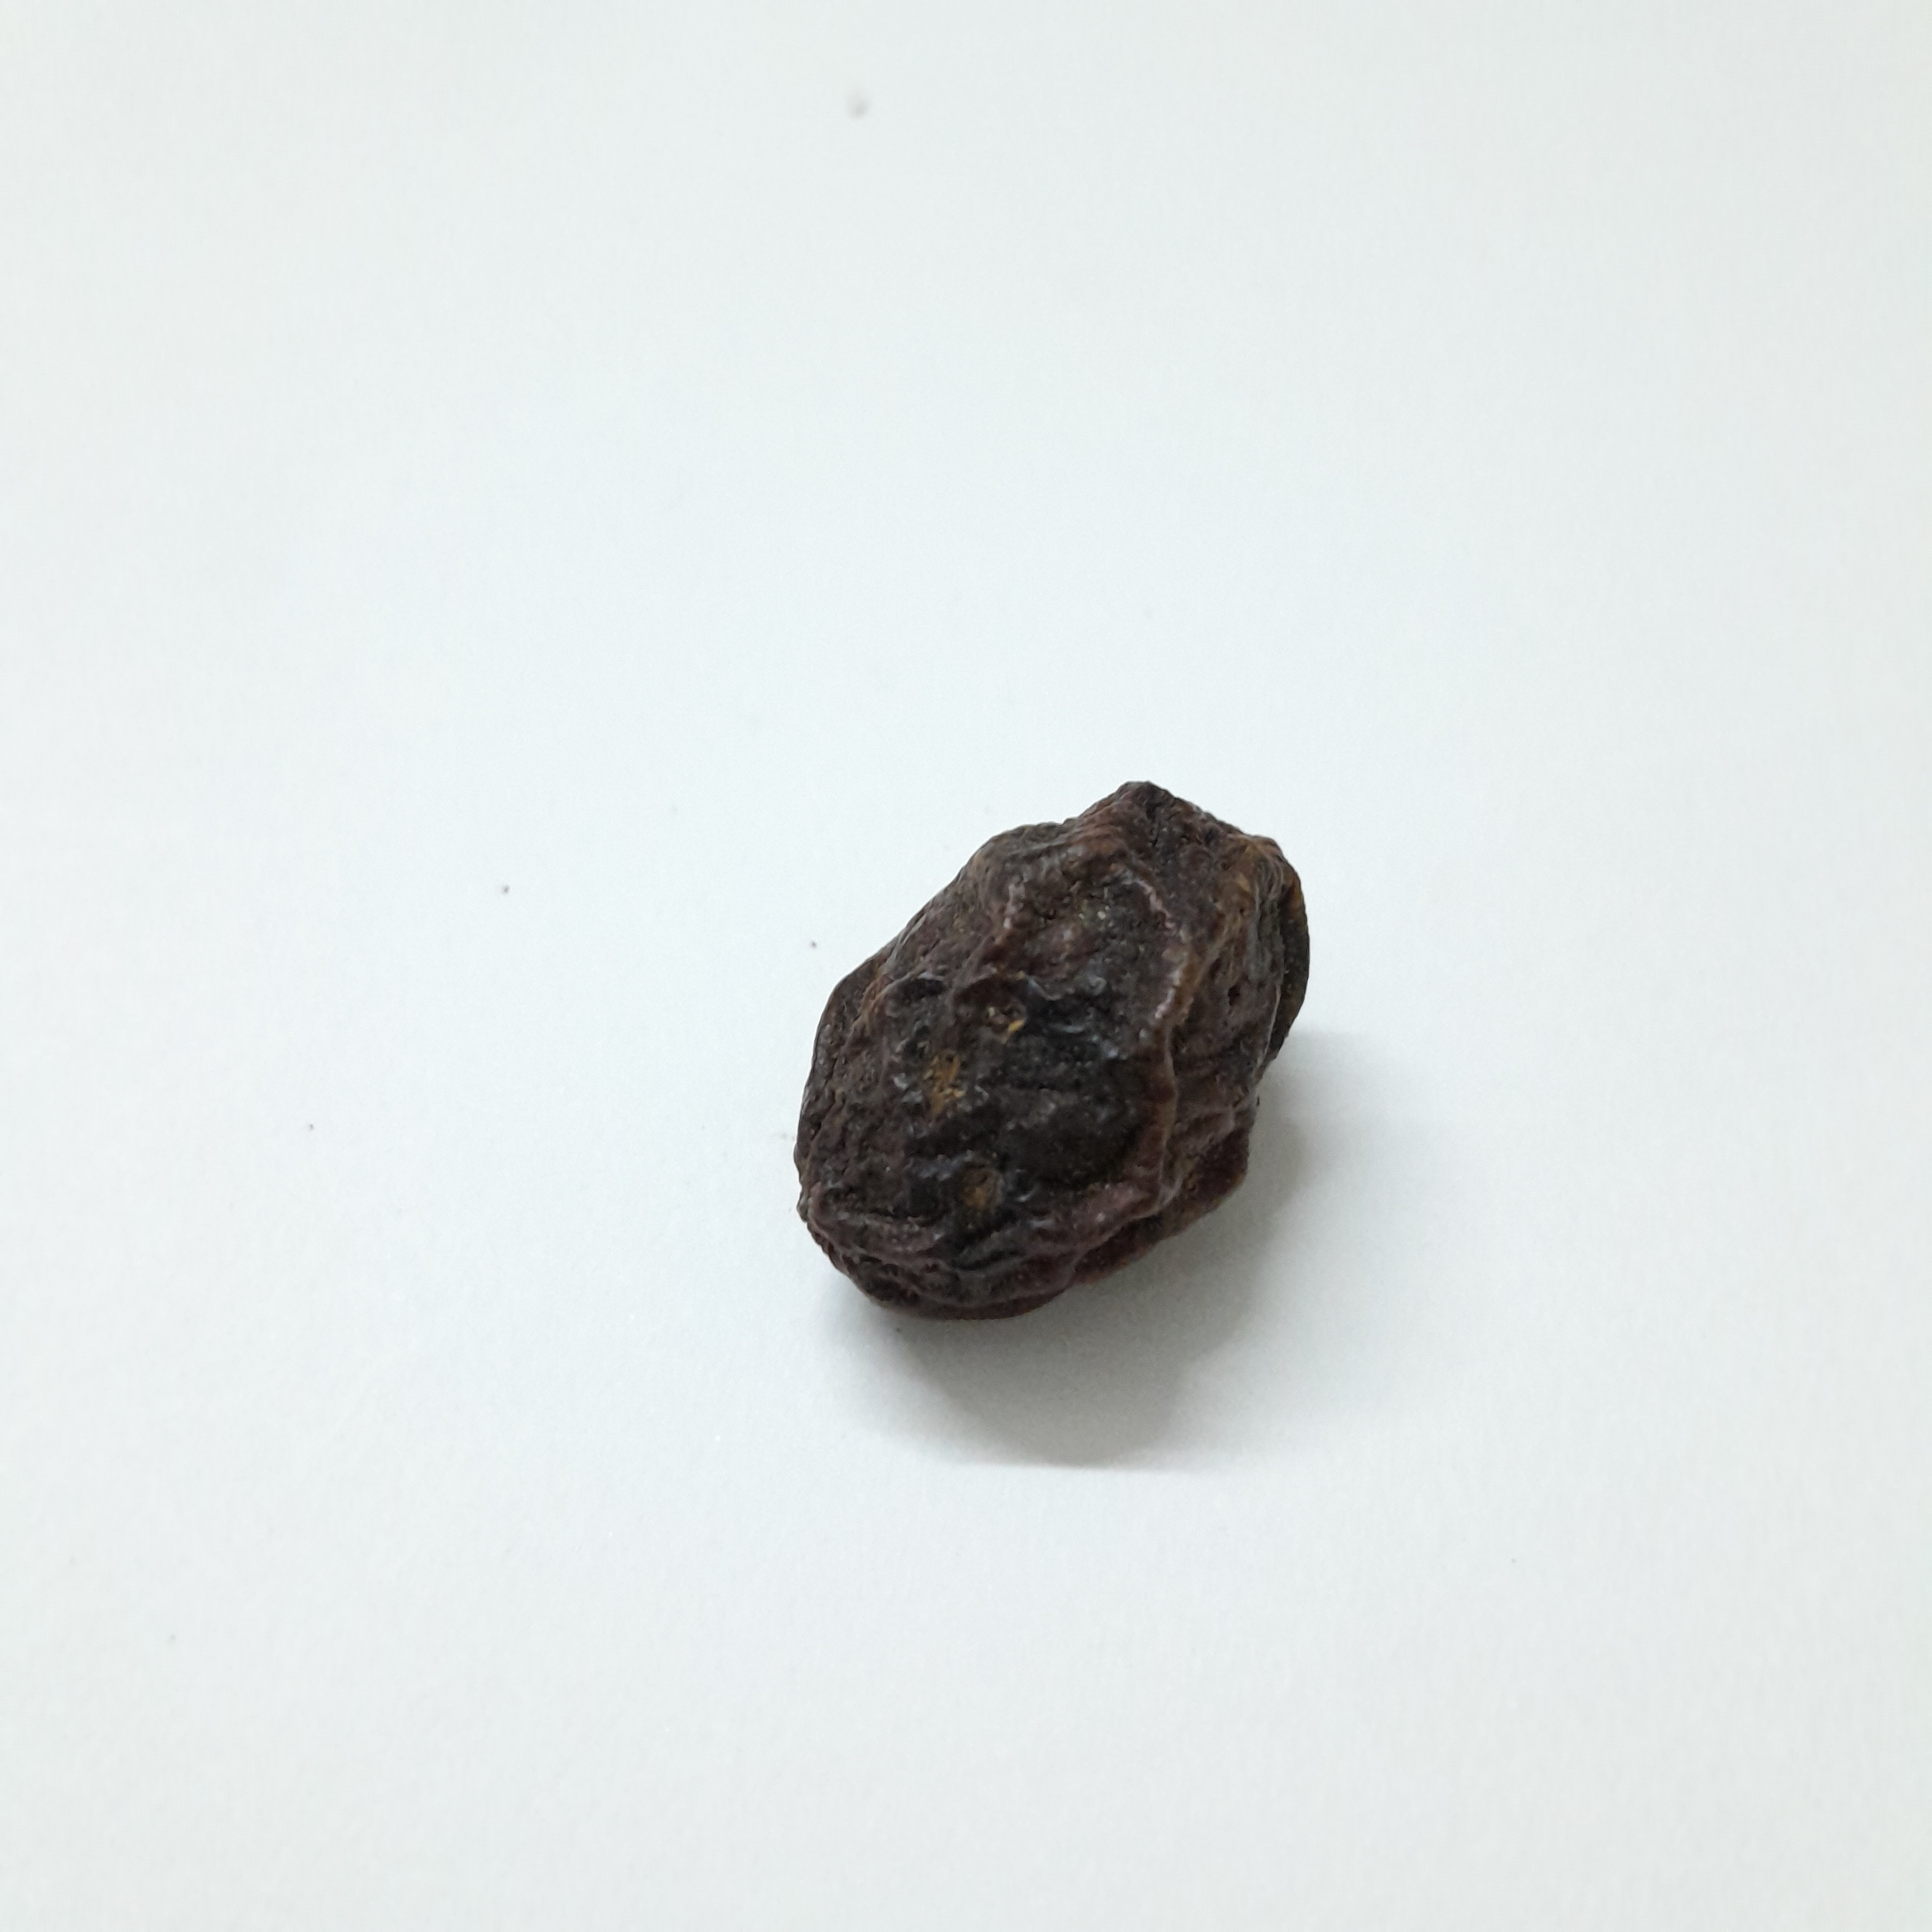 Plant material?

kadukharik
